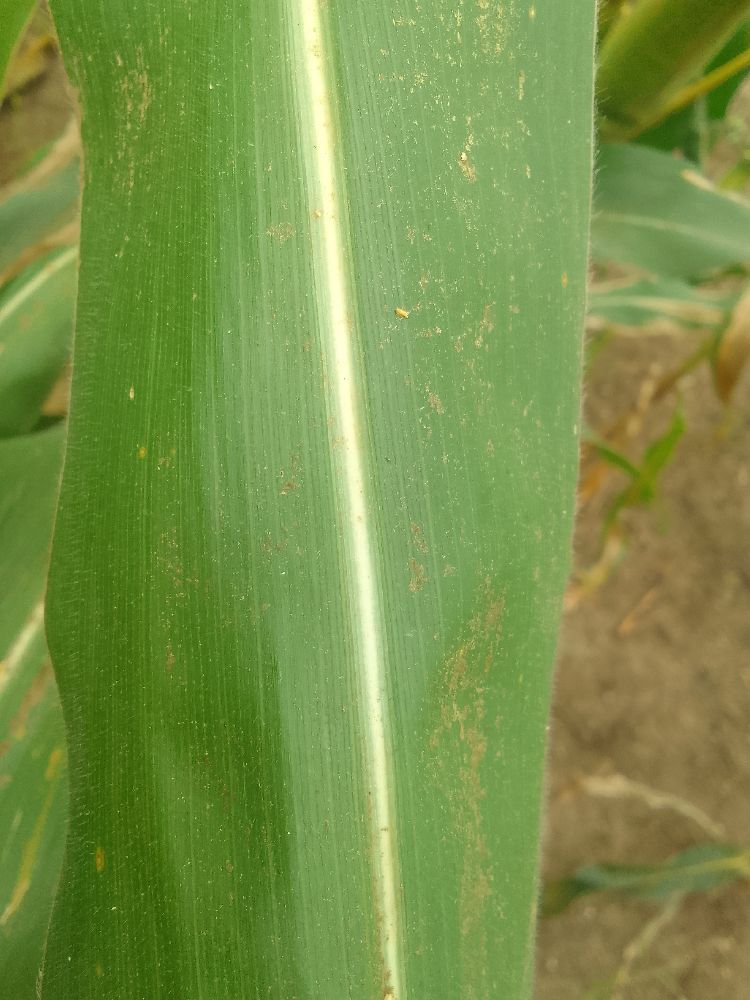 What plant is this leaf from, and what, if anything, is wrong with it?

maize, healthy
